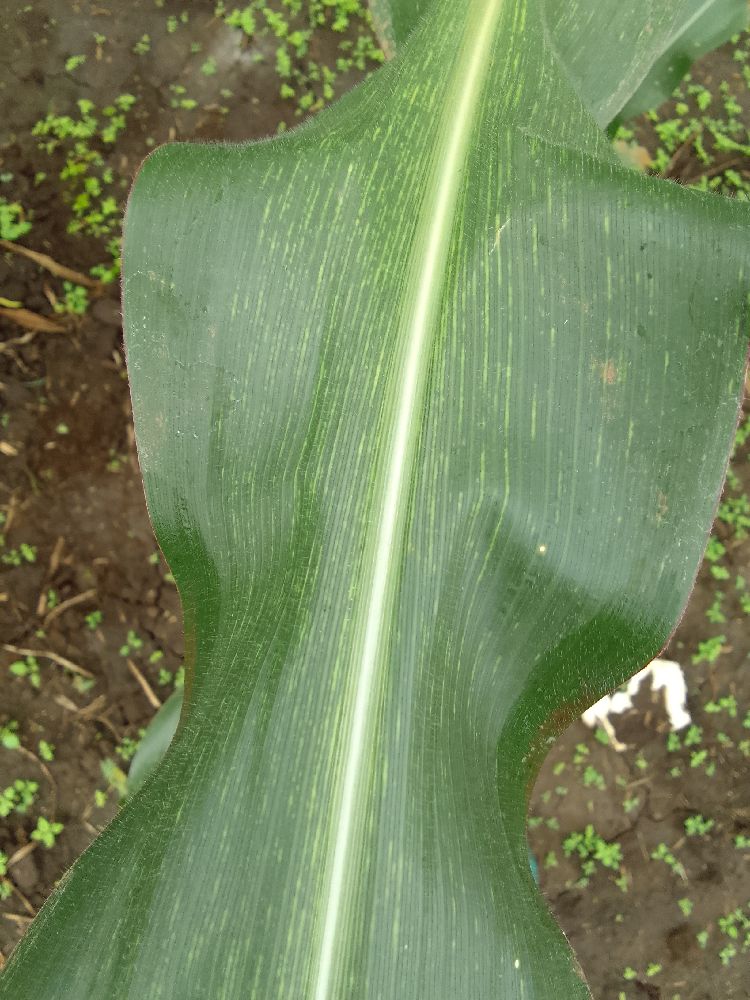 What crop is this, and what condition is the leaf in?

maize, maize streak virus
